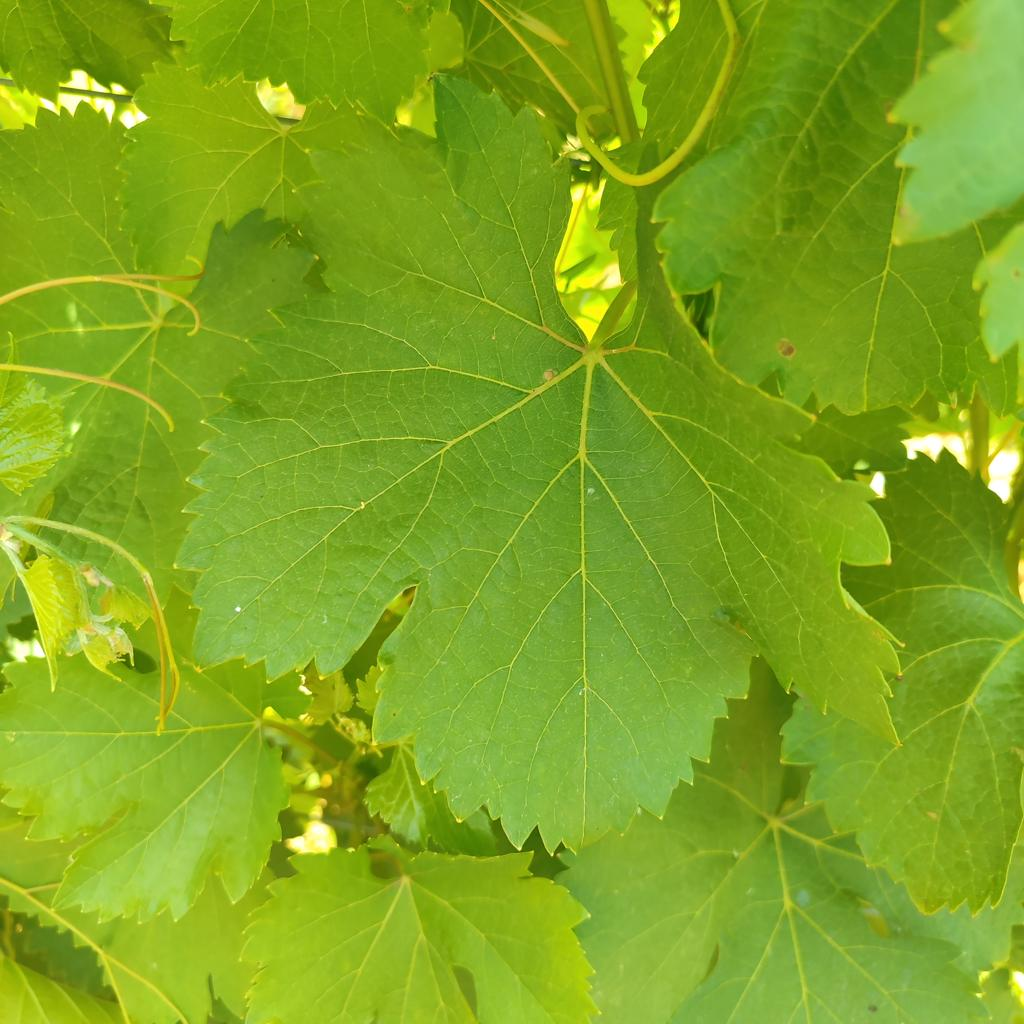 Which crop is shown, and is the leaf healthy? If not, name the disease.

grapevine, healthy
